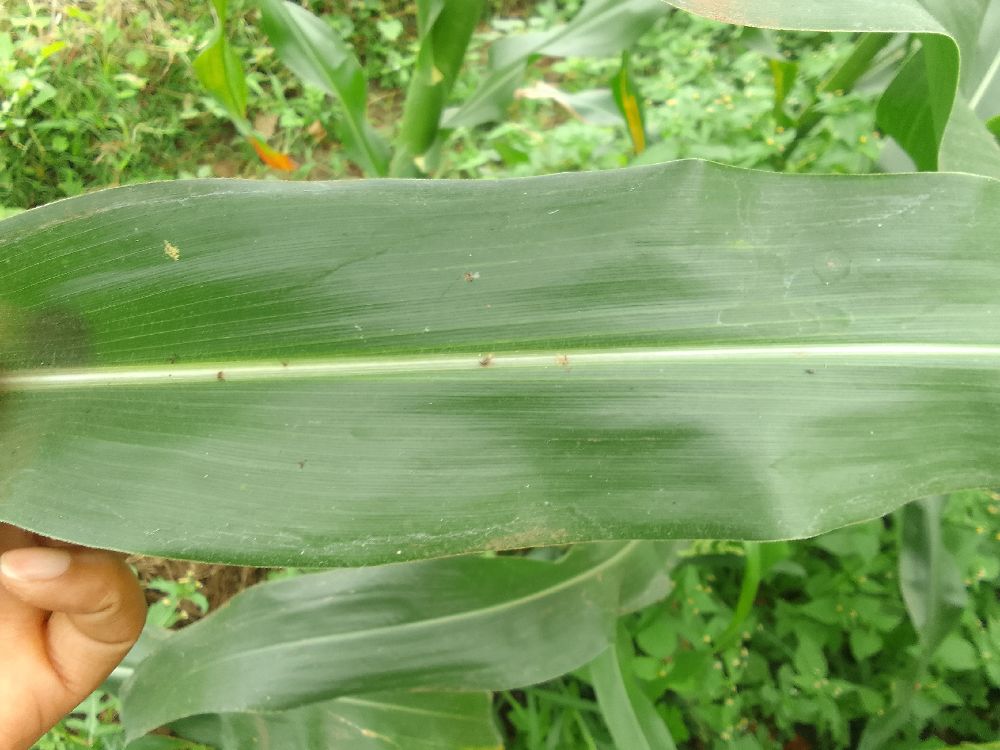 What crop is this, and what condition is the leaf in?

maize, healthy
